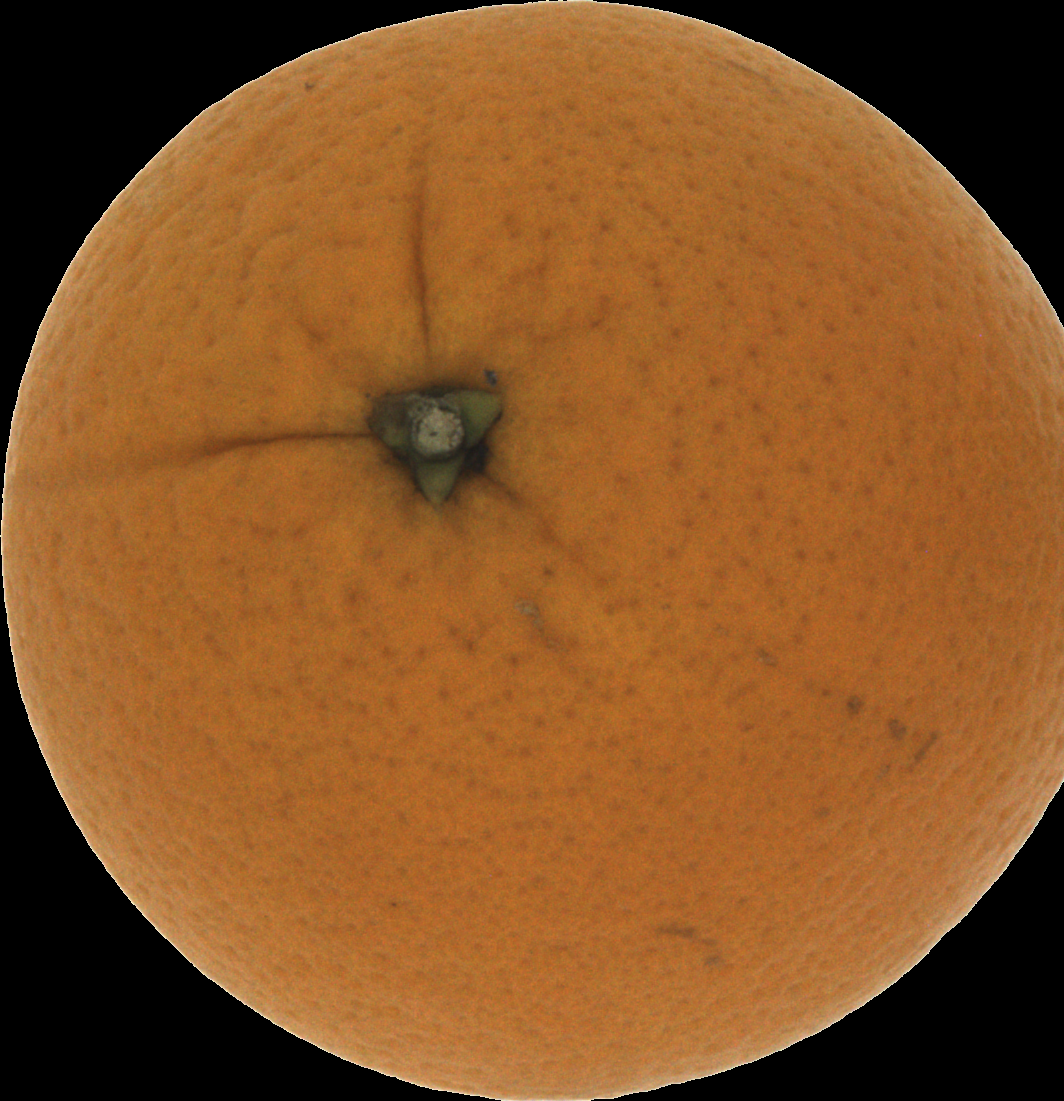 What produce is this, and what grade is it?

orange, good
